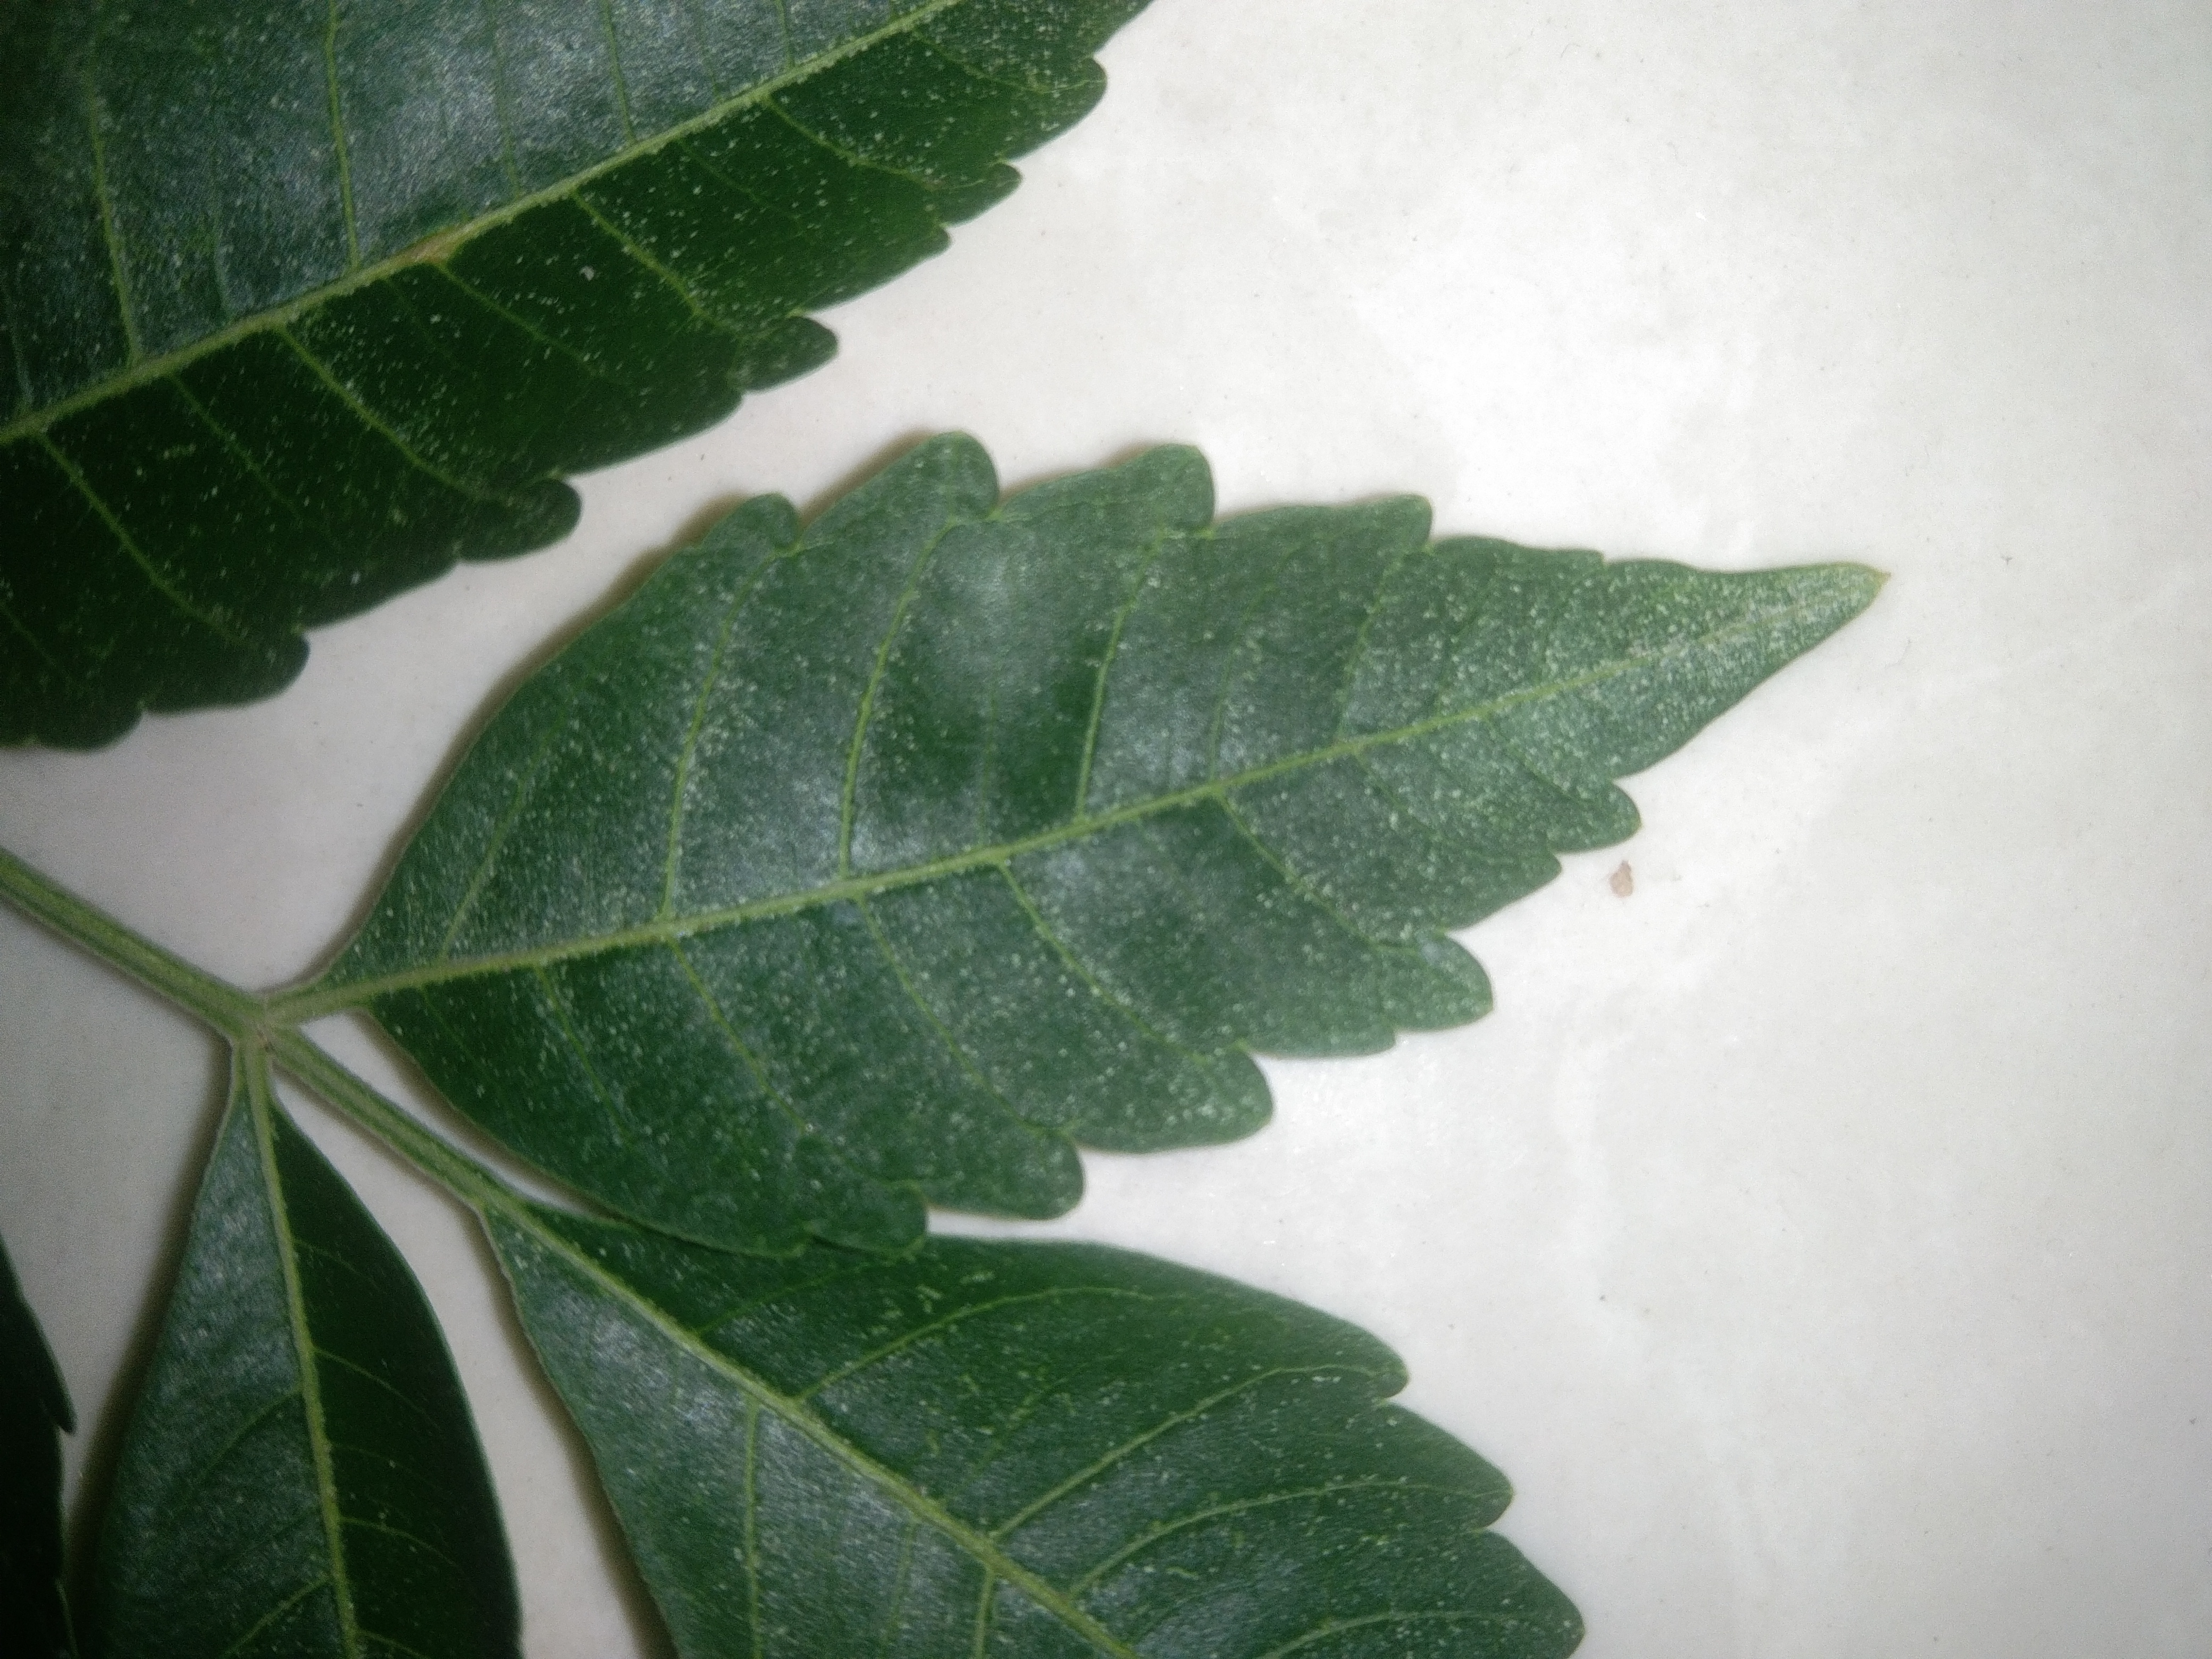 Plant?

neem
